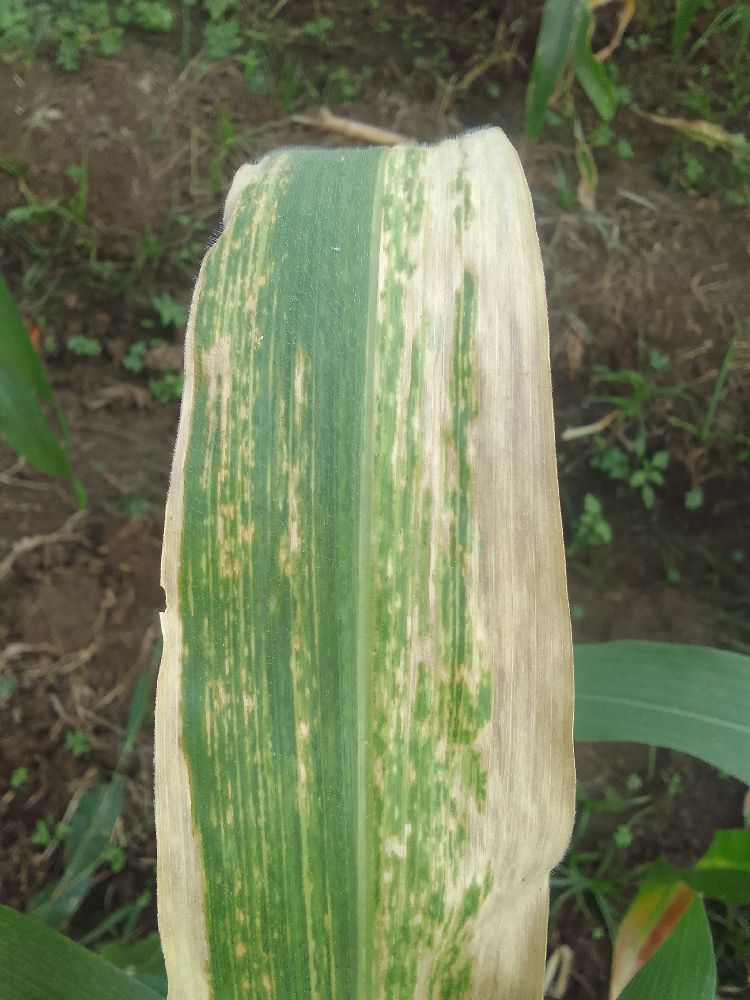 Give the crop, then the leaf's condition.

maize, maize lethal necrosis
